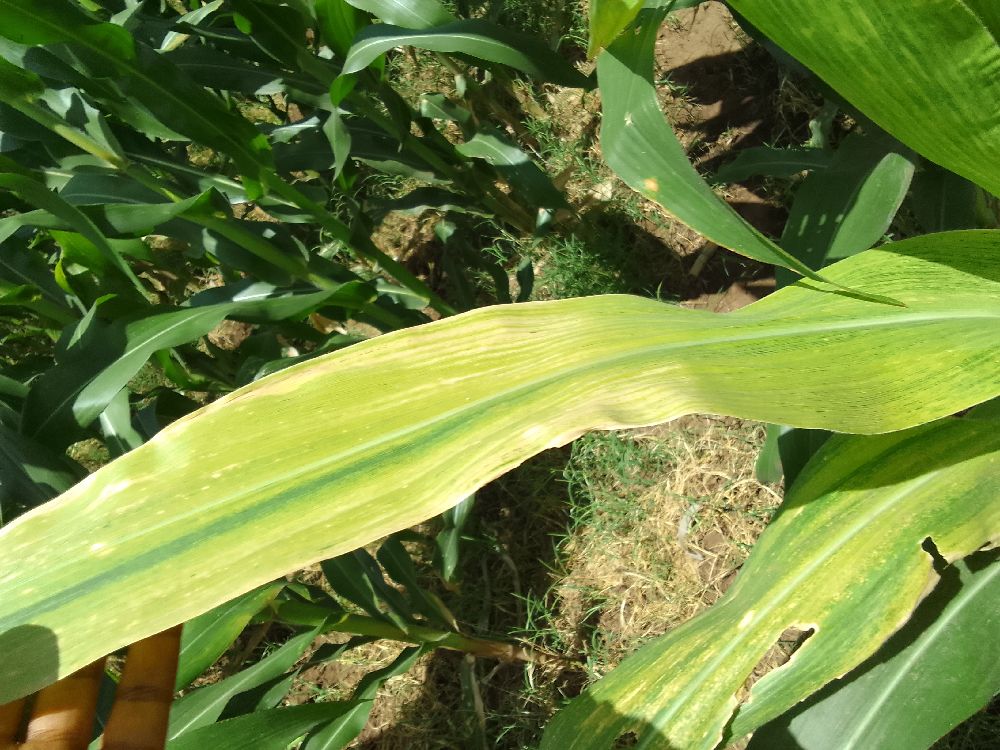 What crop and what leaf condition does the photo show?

maize, maize lethal necrosis
